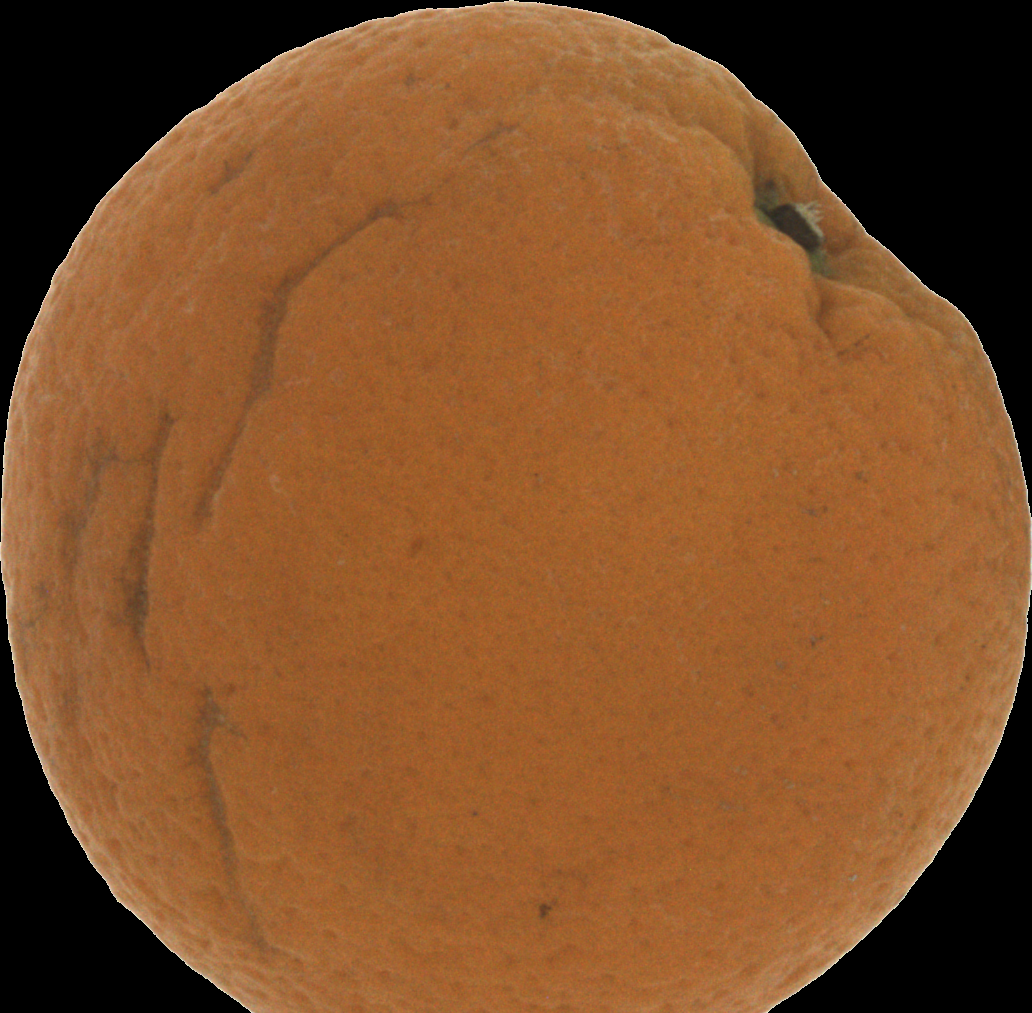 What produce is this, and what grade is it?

orange, bad
